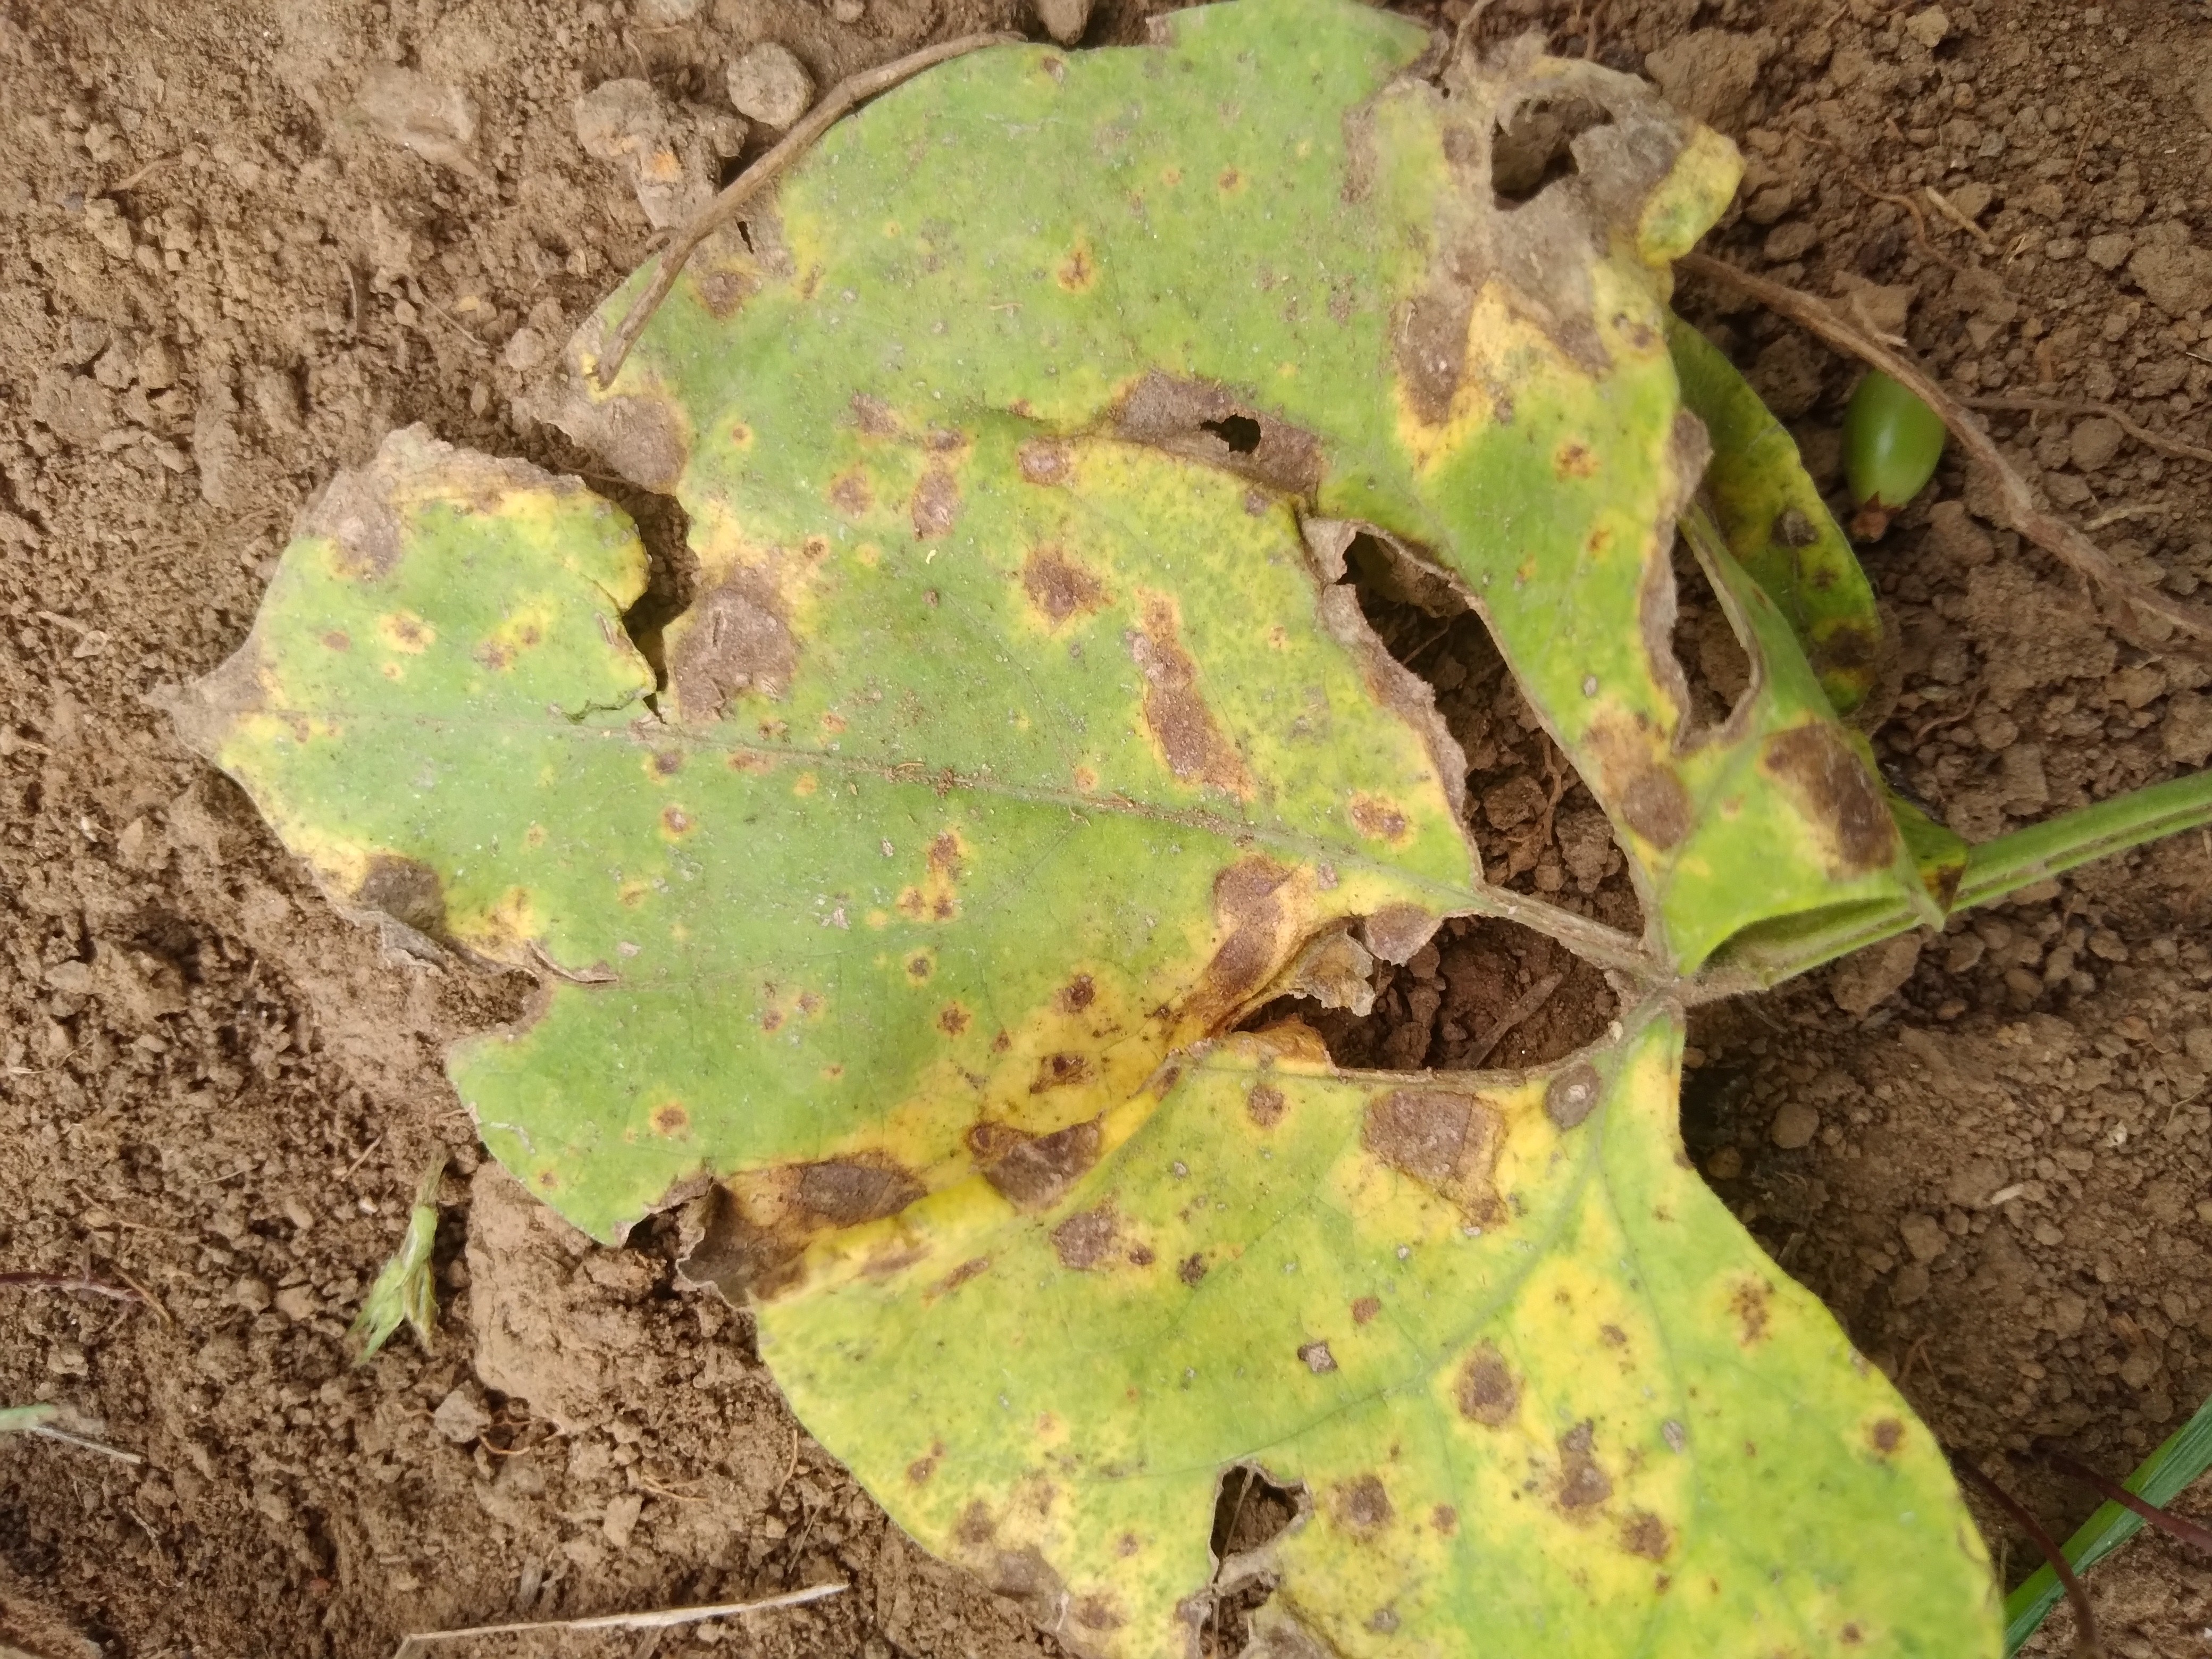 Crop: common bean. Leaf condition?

rust
